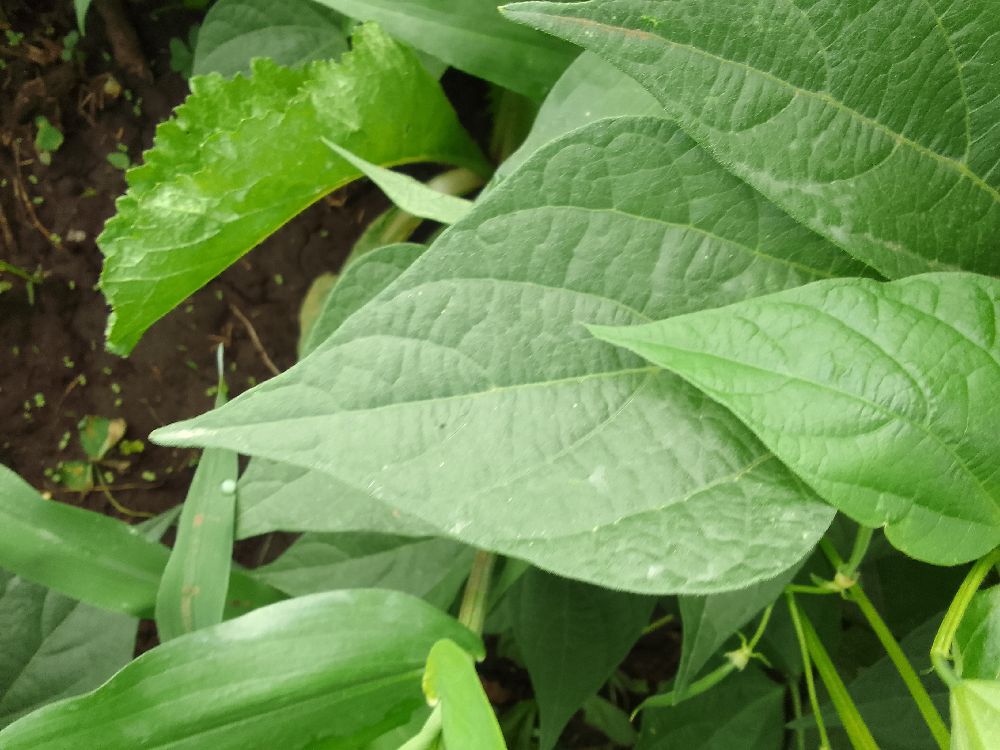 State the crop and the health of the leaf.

common bean, healthy
